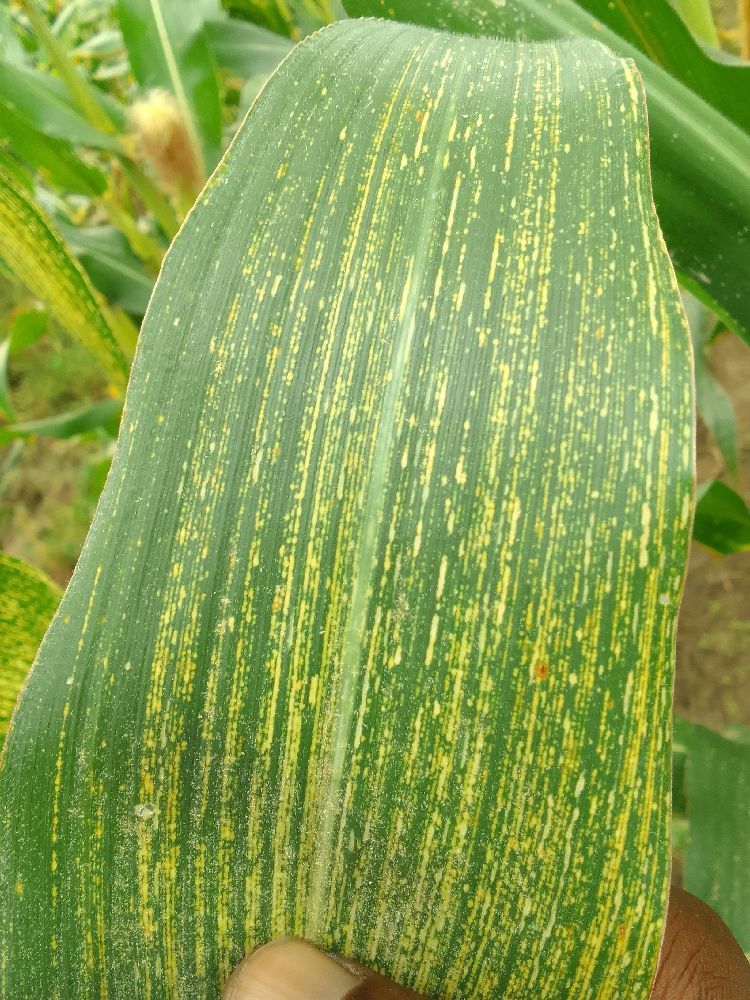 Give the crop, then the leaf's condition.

maize, maize streak virus
